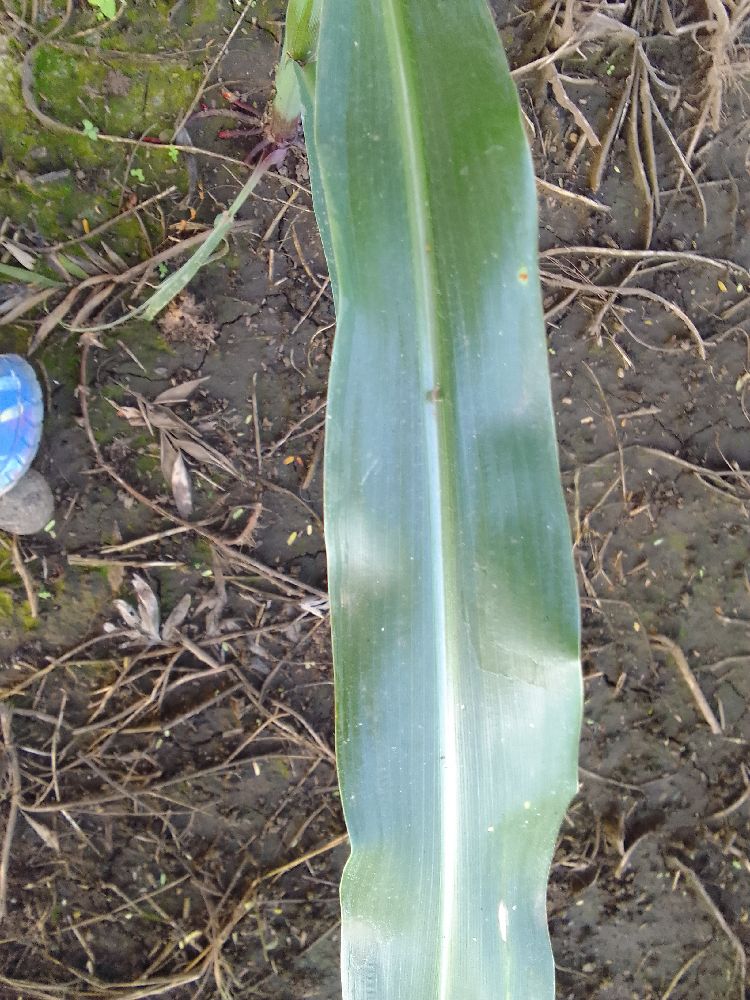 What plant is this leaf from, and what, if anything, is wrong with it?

maize, healthy
